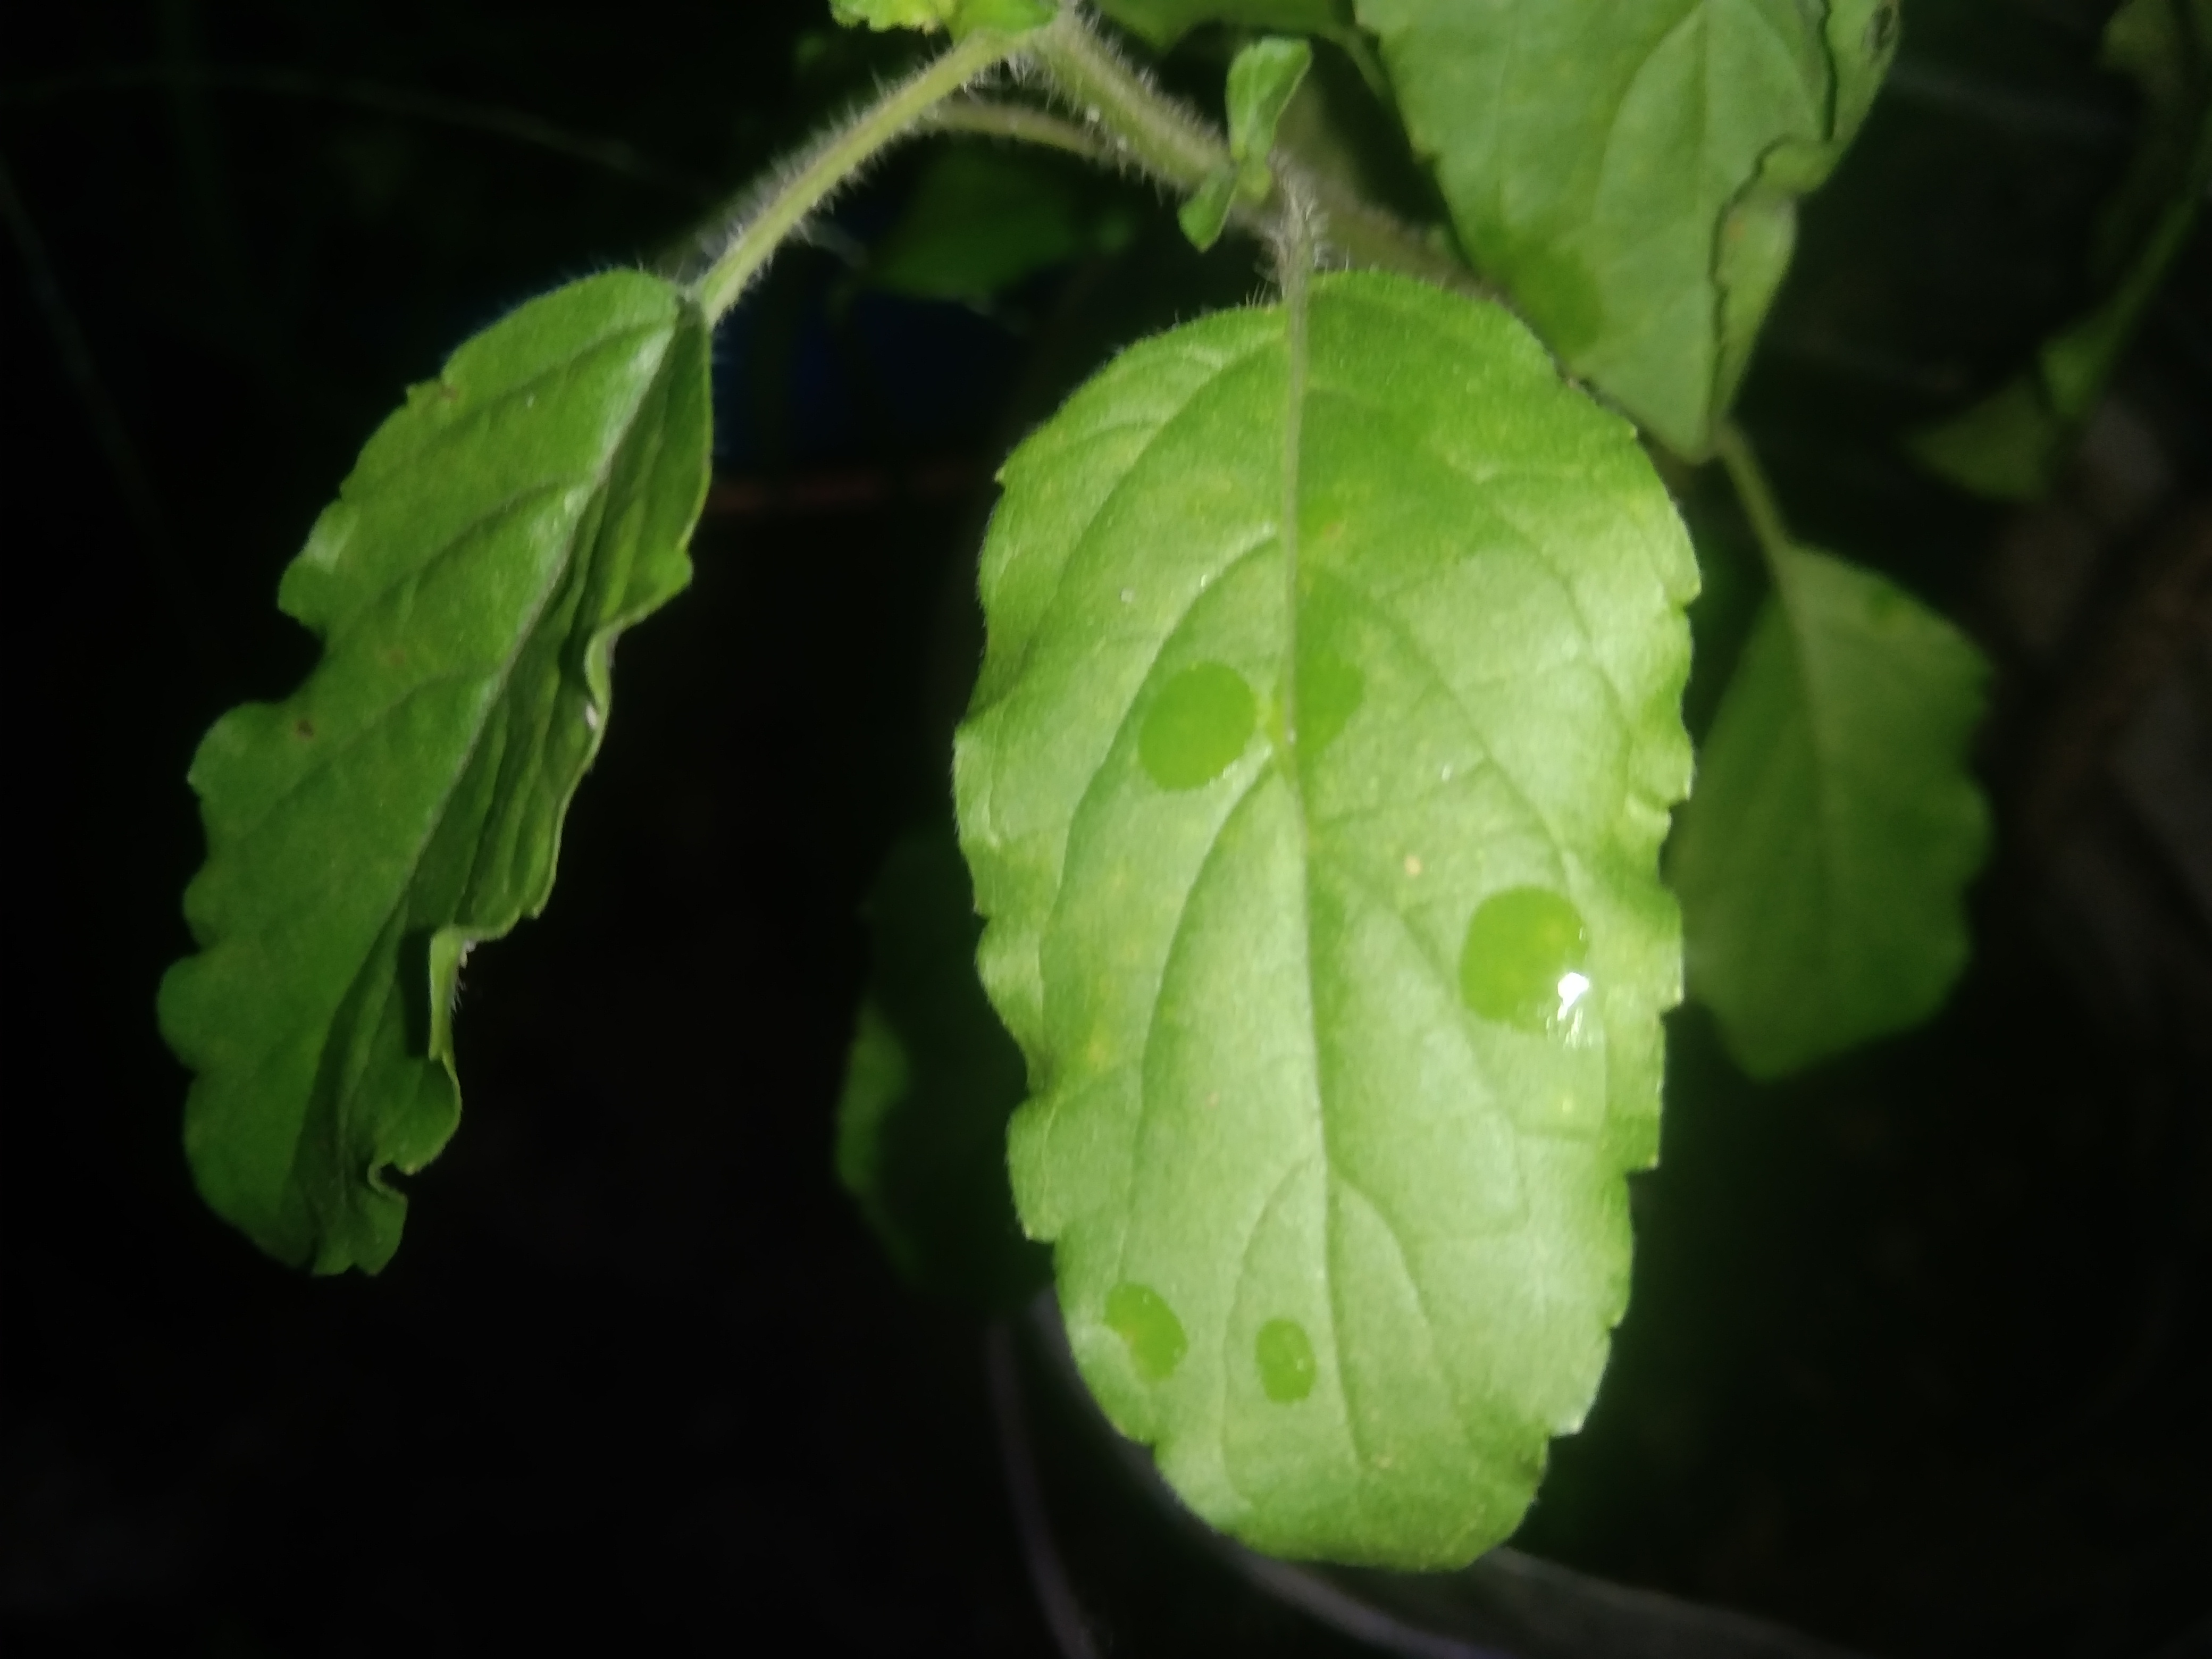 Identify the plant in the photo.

tulshi
